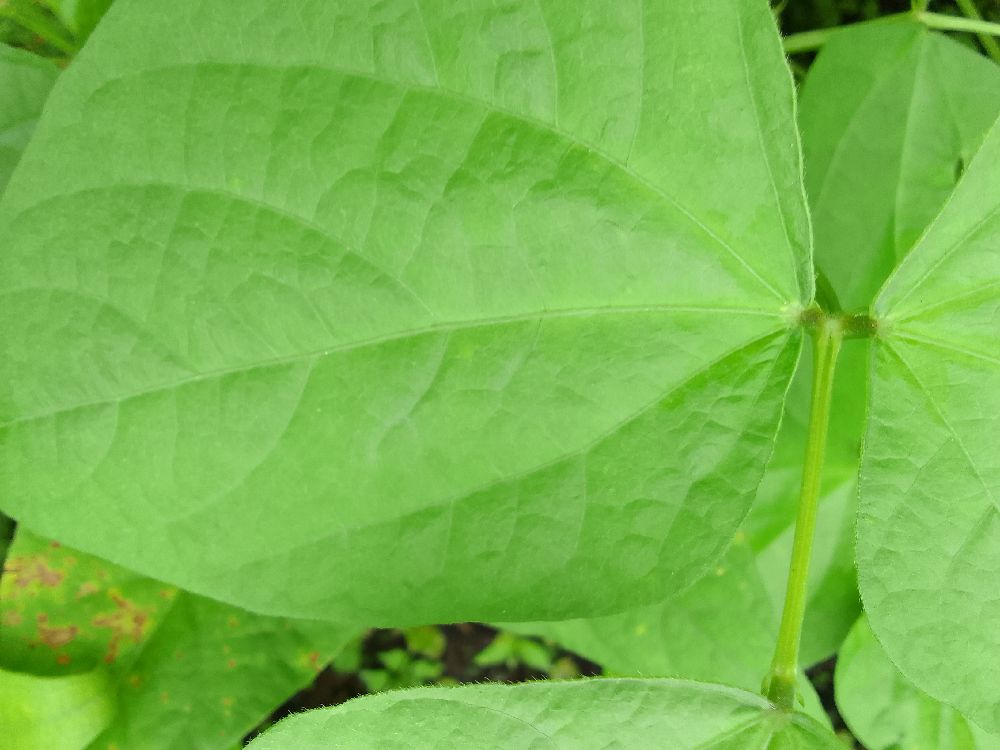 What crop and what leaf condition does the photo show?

common bean, healthy
